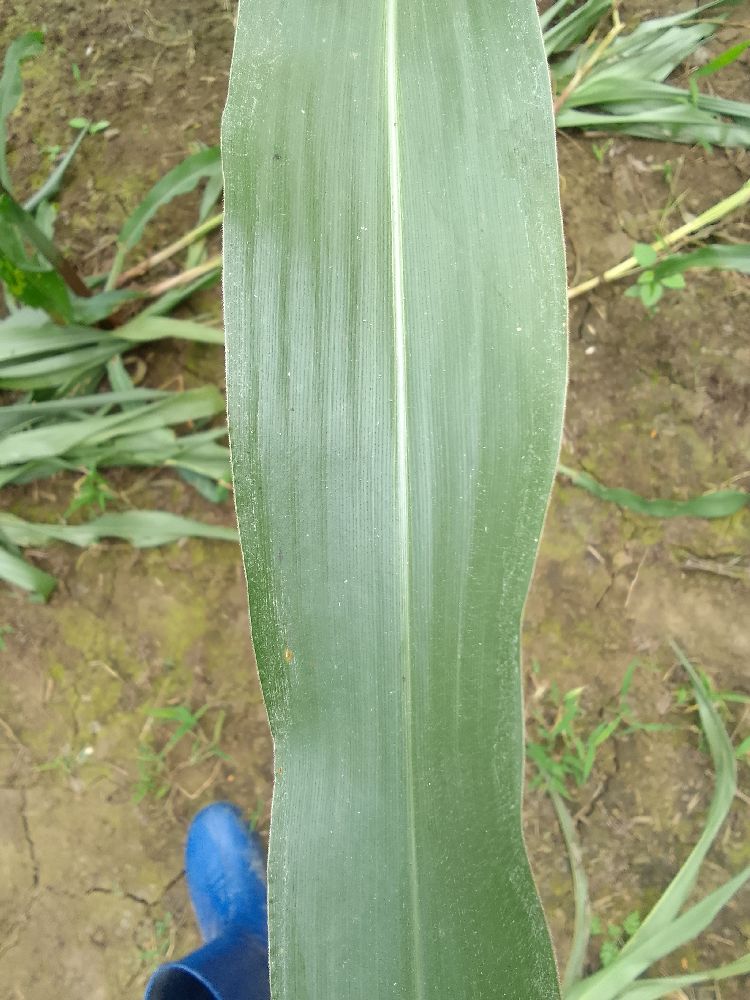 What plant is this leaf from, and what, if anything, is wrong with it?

maize, healthy
